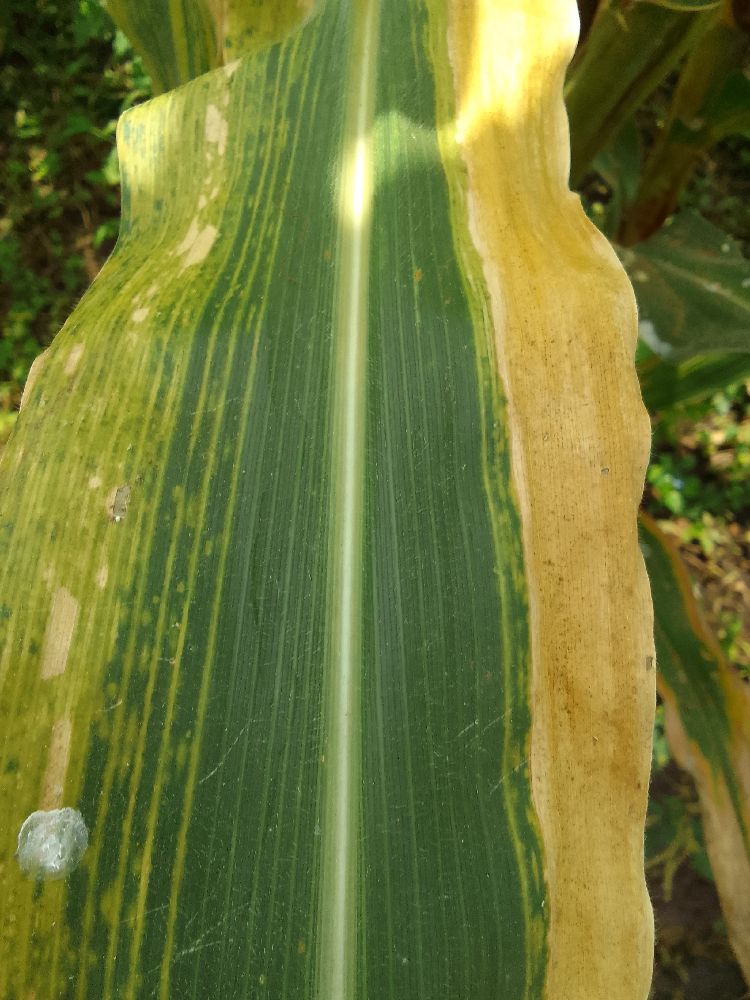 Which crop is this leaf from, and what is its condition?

maize, maize lethal necrosis
